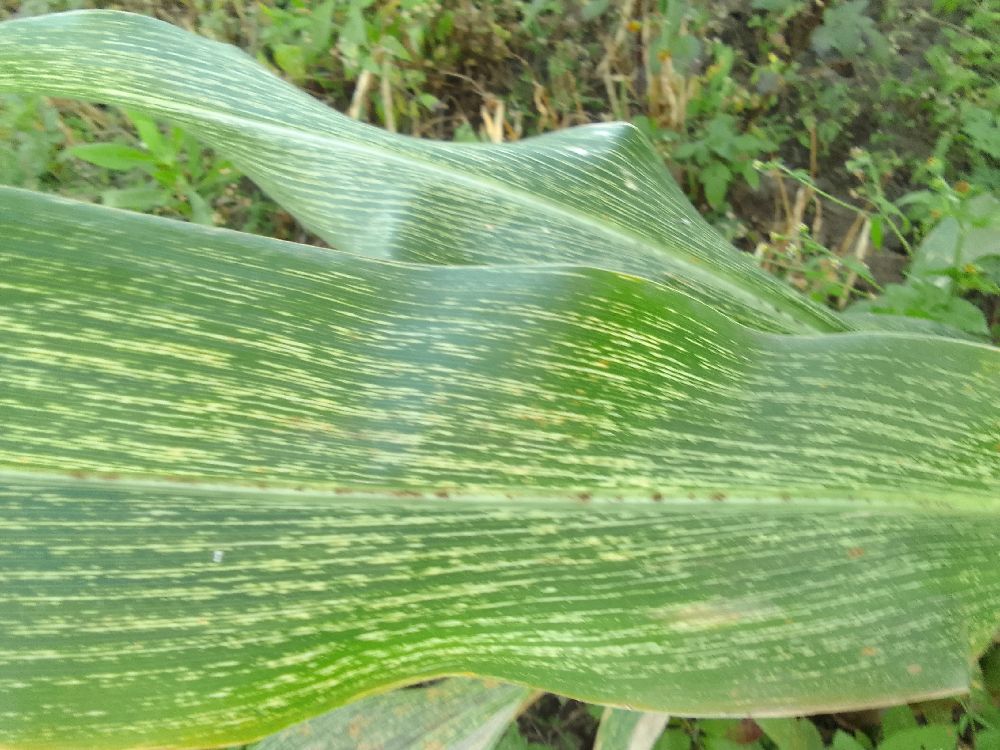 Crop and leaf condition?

maize, maize streak virus
